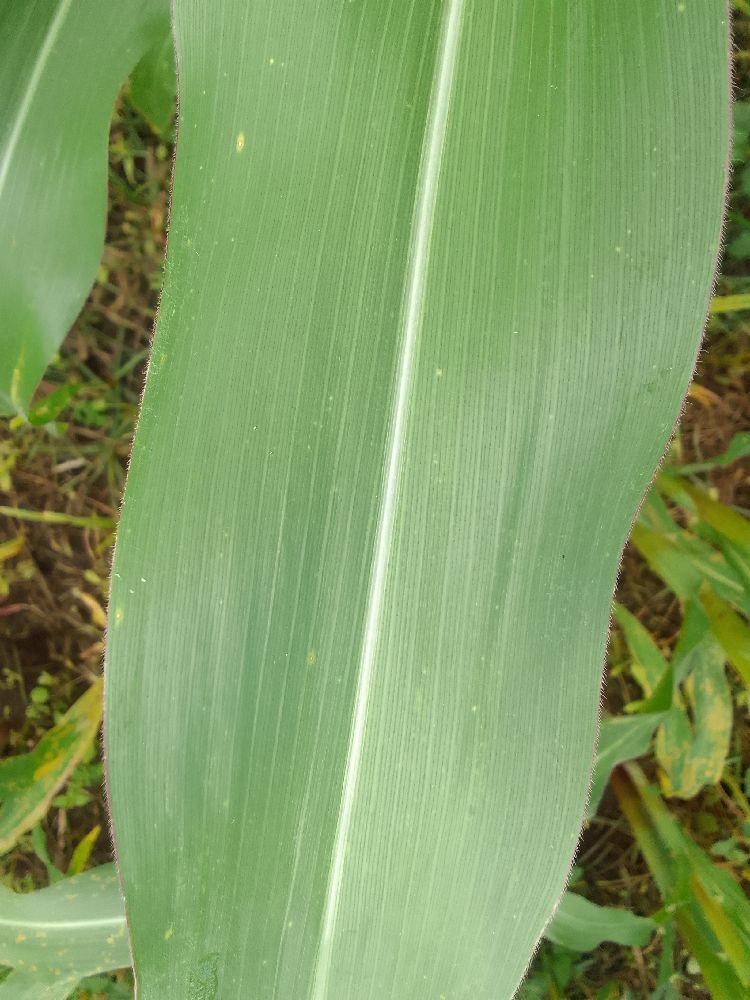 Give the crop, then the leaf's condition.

maize, healthy
